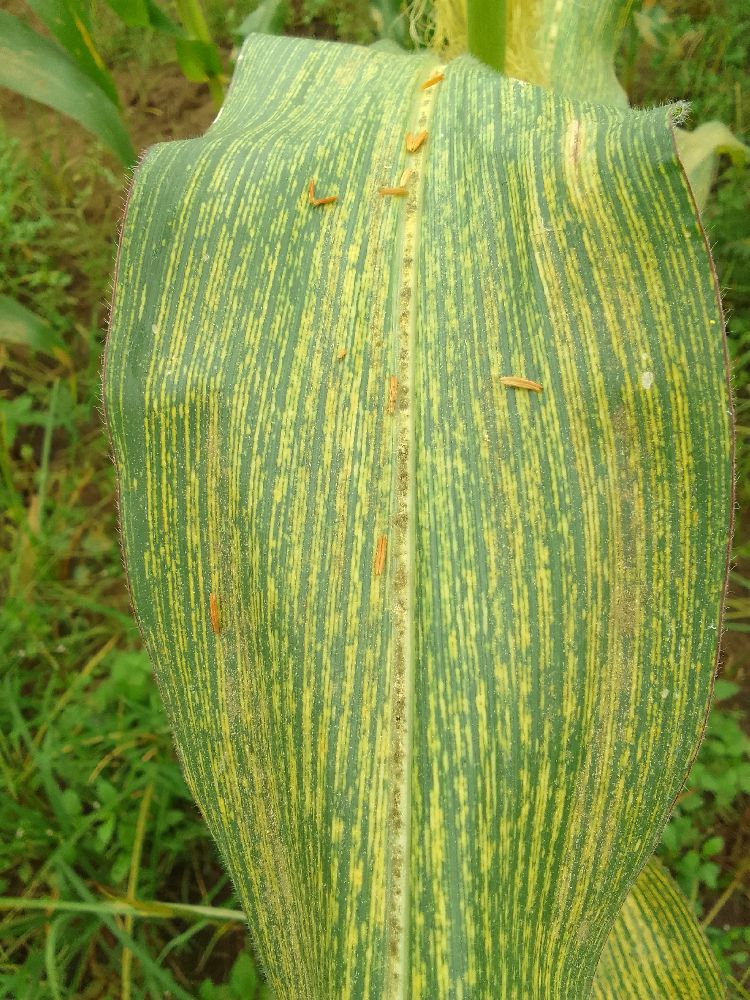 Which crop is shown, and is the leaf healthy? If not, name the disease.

maize, maize streak virus
